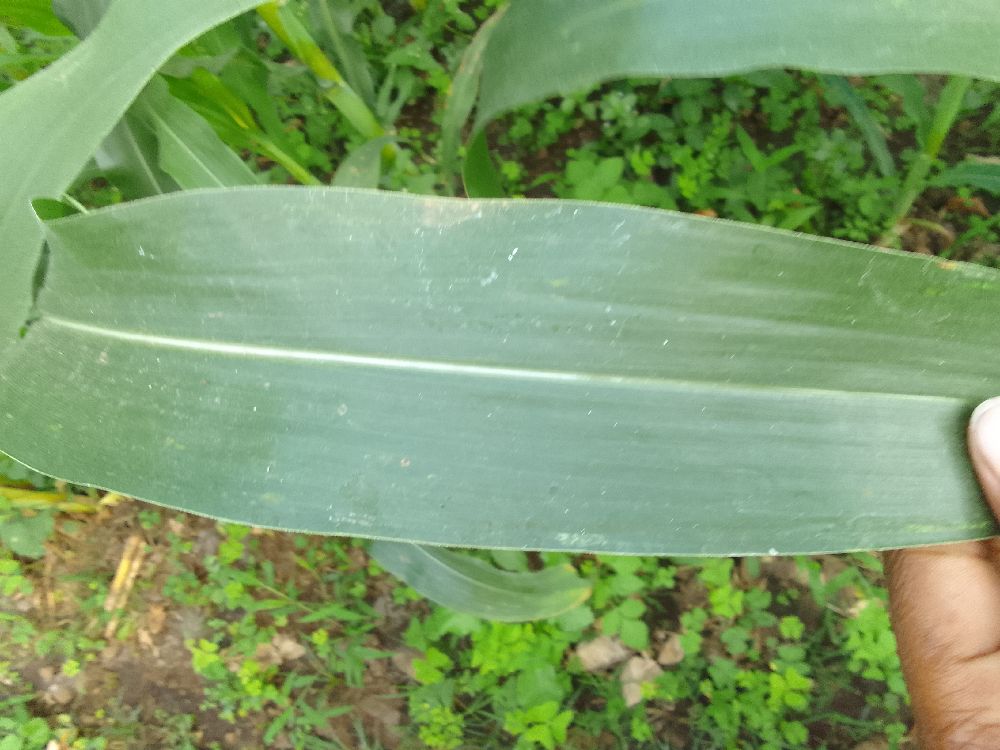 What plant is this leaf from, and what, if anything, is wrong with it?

maize, healthy
